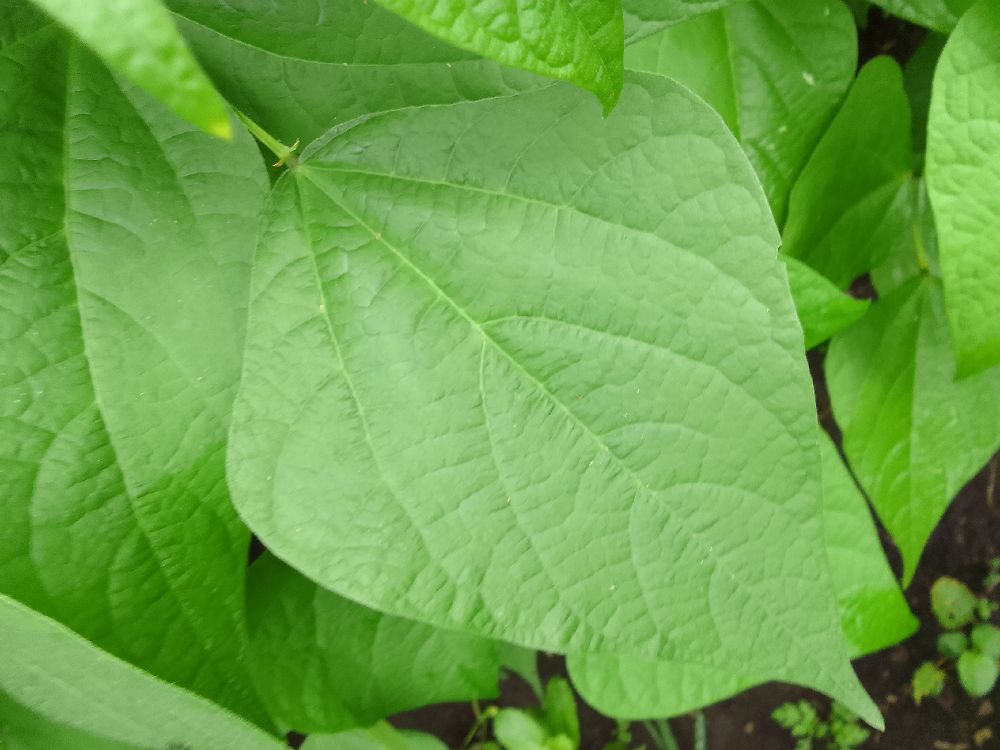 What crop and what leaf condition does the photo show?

common bean, healthy
